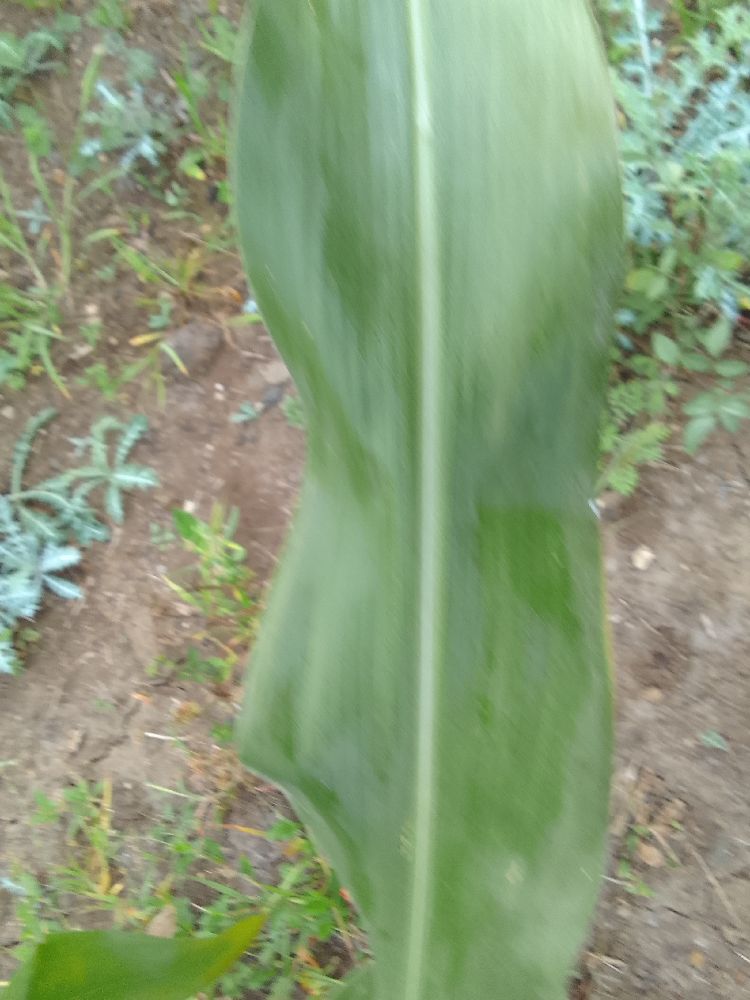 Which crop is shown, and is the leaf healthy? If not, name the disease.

maize, healthy
